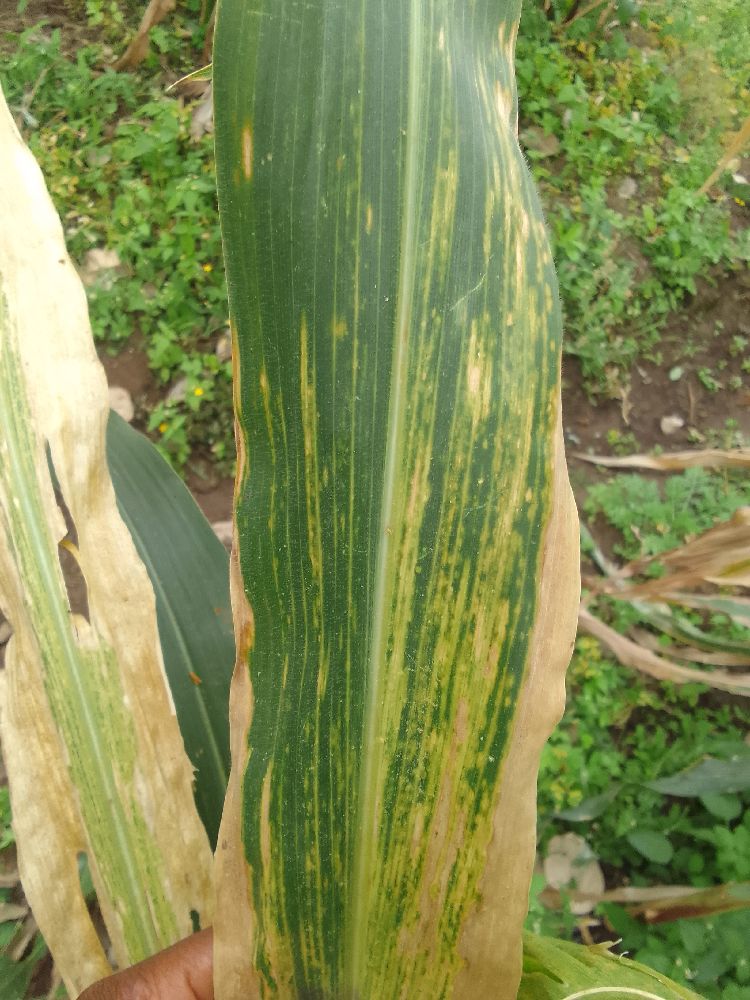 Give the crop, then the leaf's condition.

maize, maize lethal necrosis
